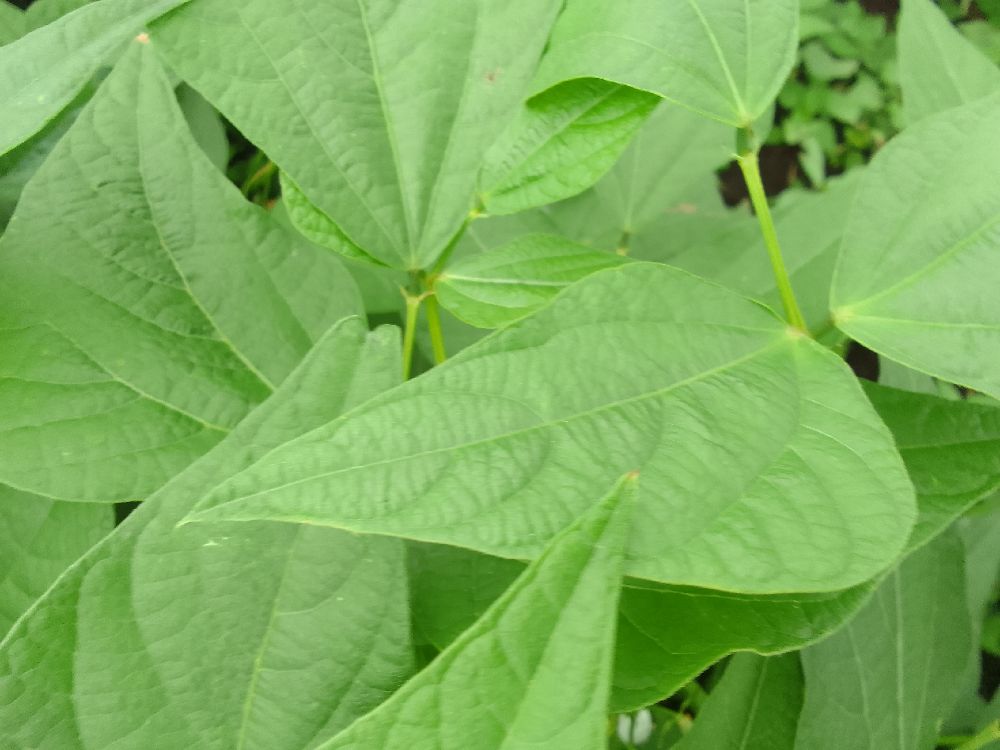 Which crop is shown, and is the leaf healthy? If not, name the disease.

common bean, healthy
